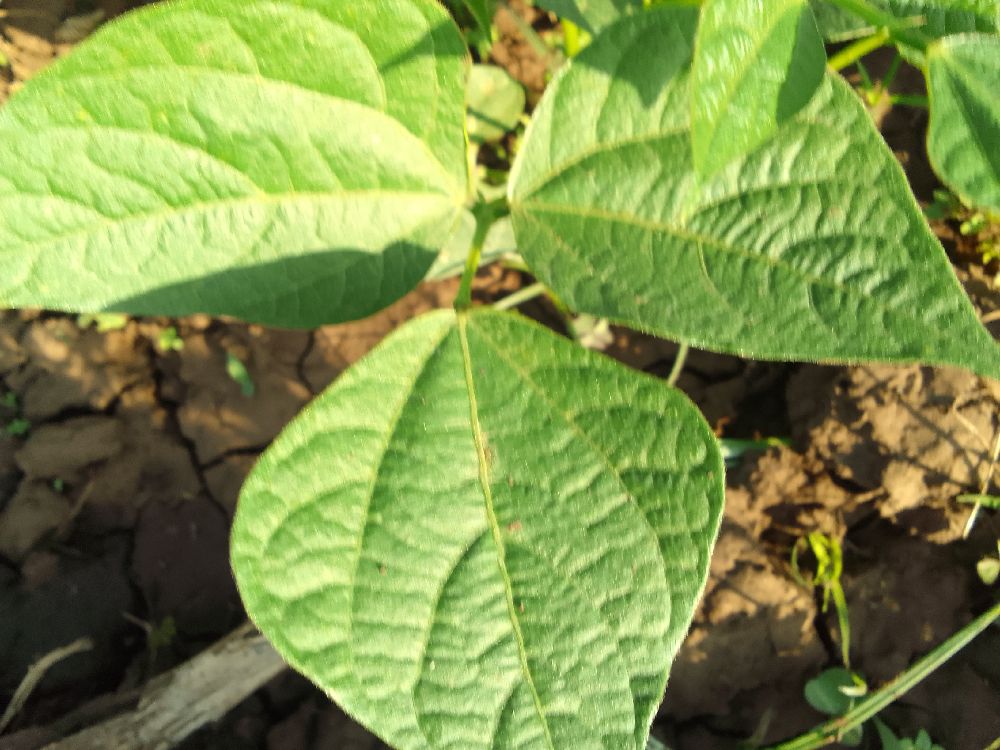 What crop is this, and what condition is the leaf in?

common bean, healthy
